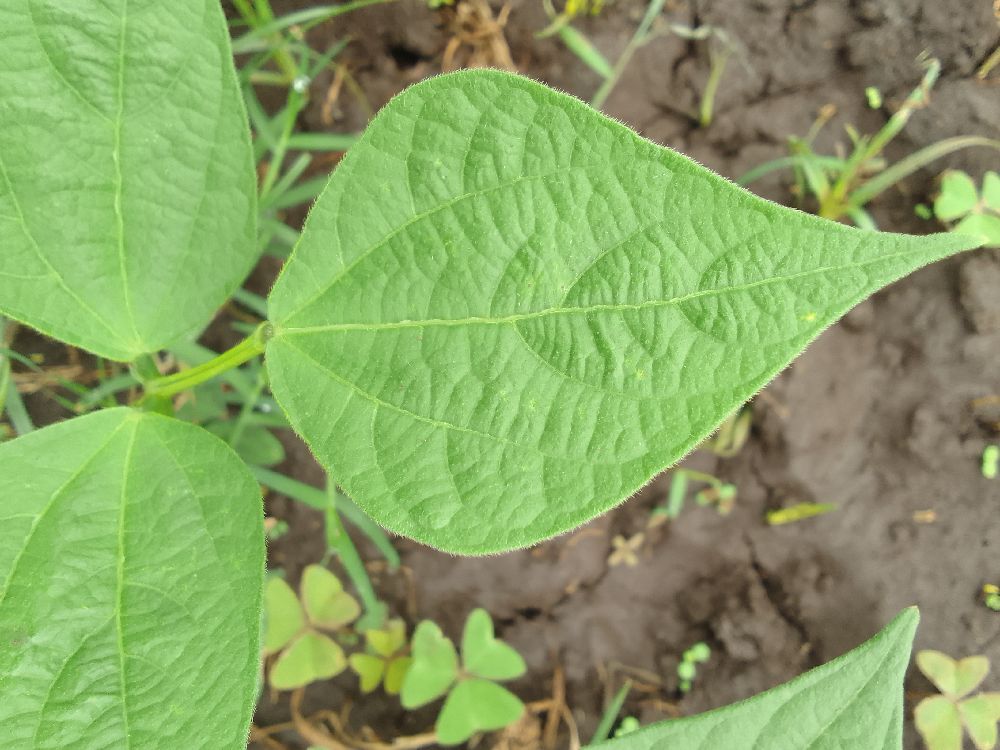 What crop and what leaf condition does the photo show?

common bean, healthy
